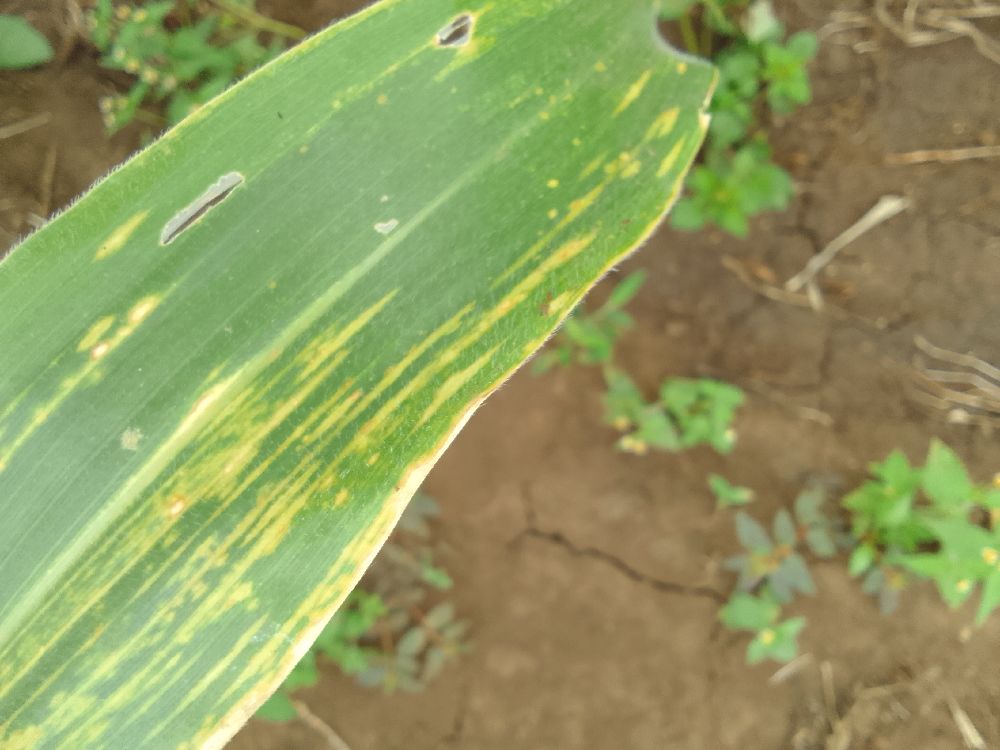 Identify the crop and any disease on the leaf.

maize, maize lethal necrosis
